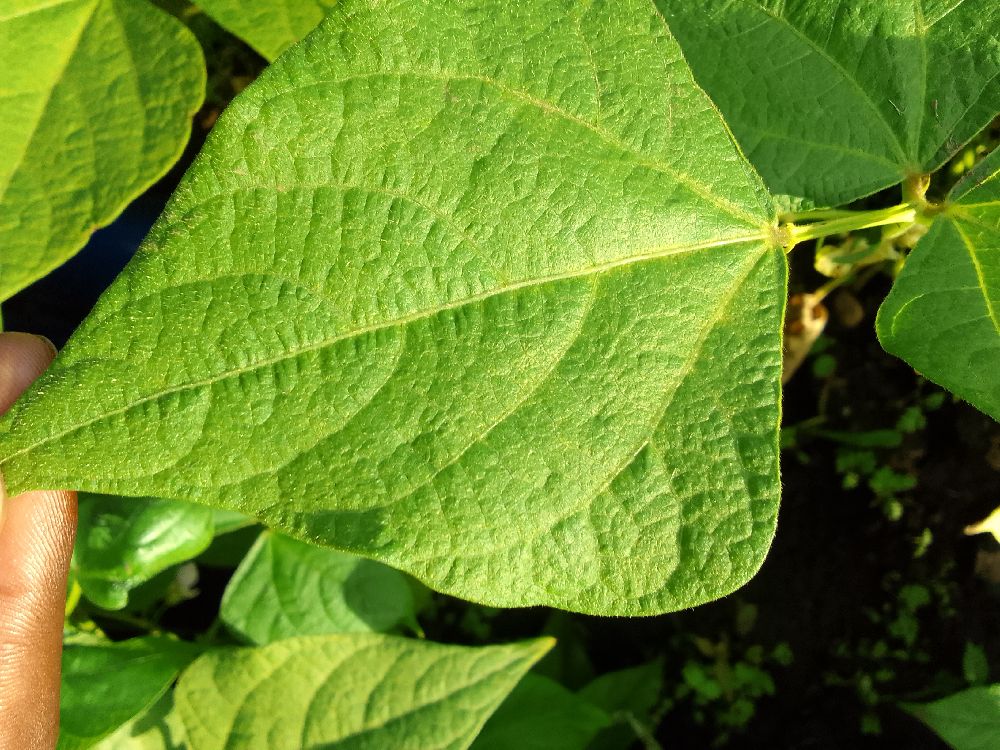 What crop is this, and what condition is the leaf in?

common bean, healthy
